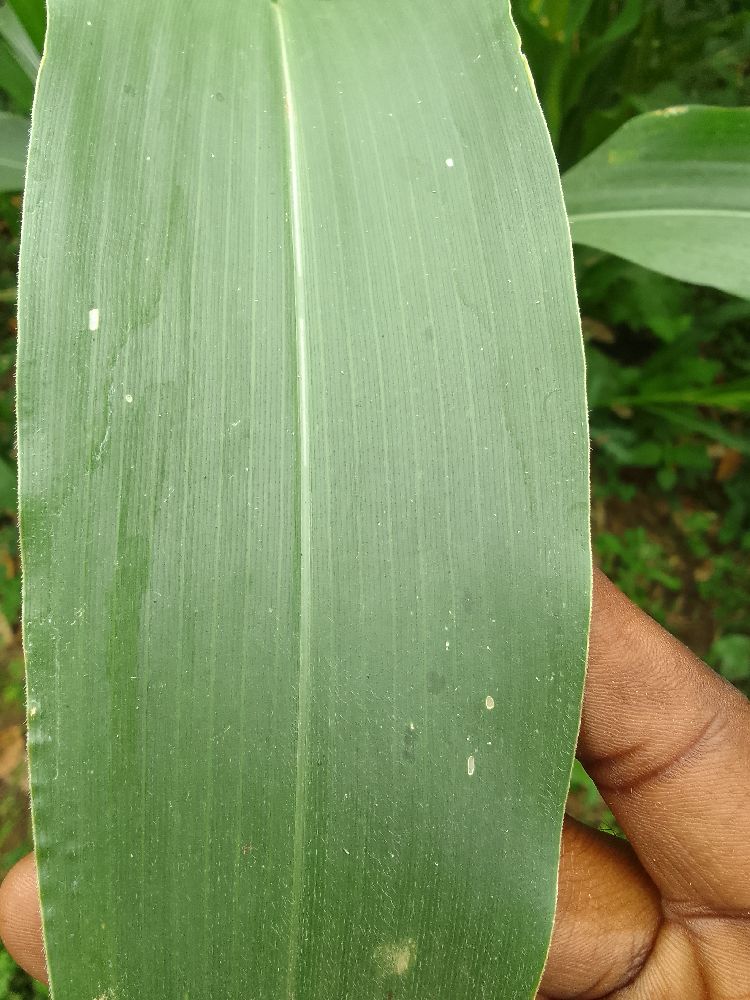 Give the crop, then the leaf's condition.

maize, healthy
